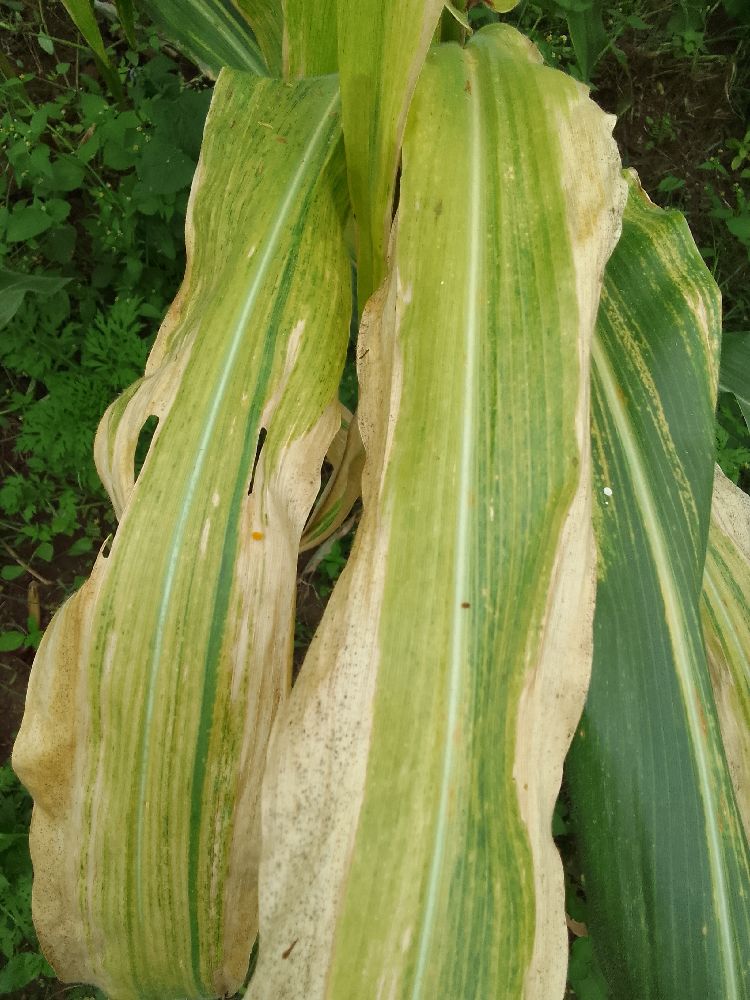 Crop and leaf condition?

maize, maize lethal necrosis
